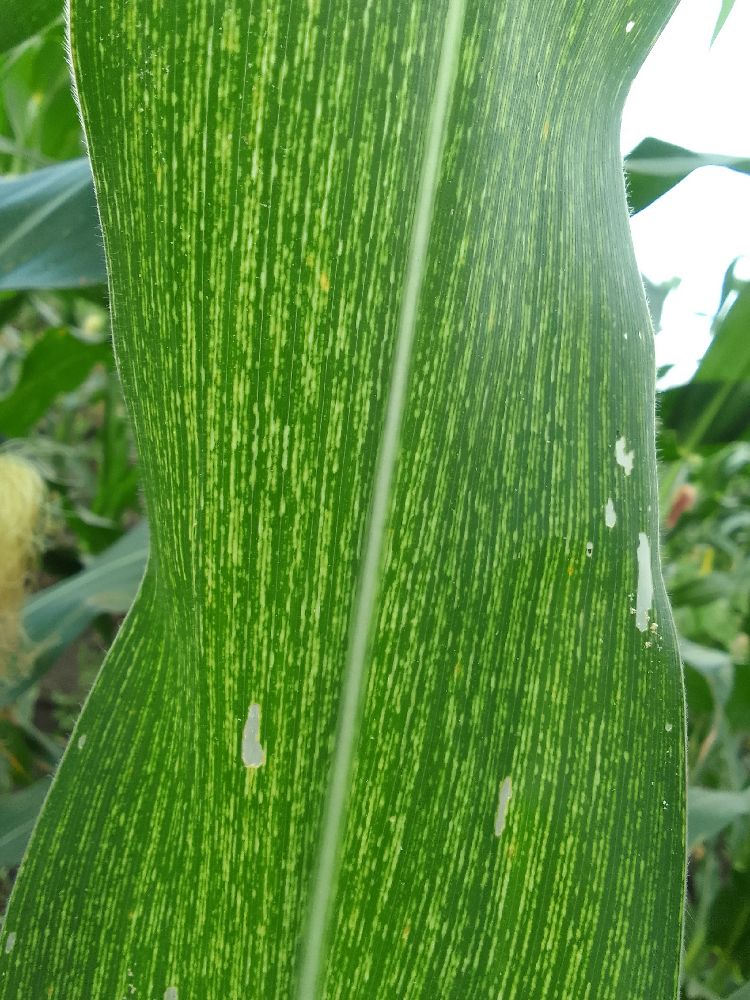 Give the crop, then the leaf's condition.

maize, maize streak virus
